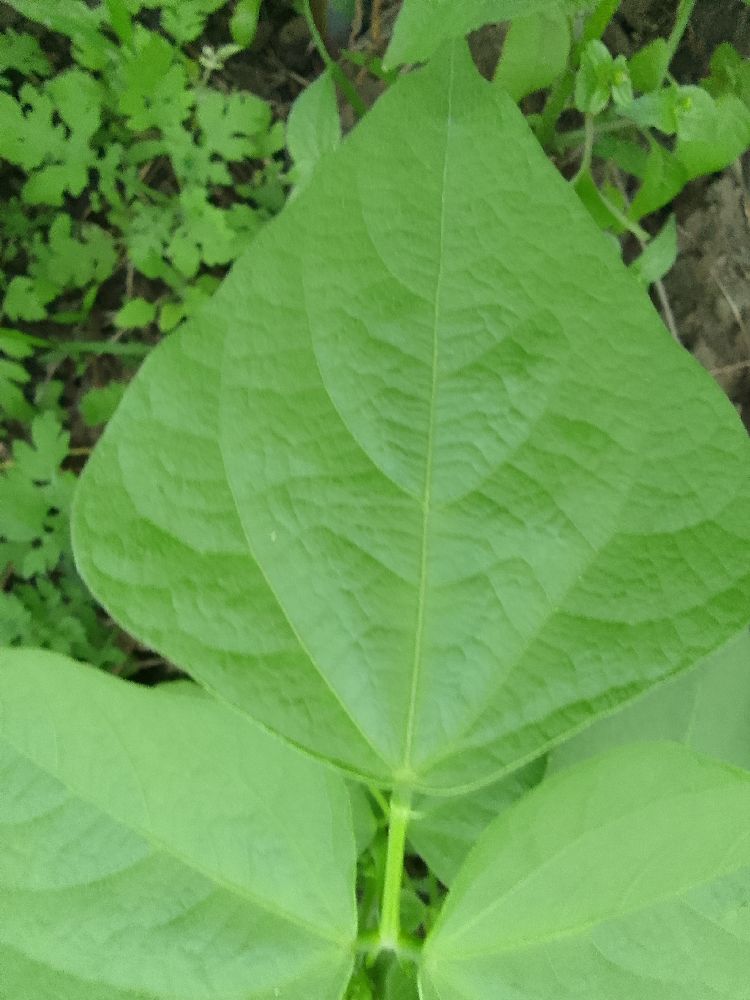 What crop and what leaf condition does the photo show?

common bean, healthy
